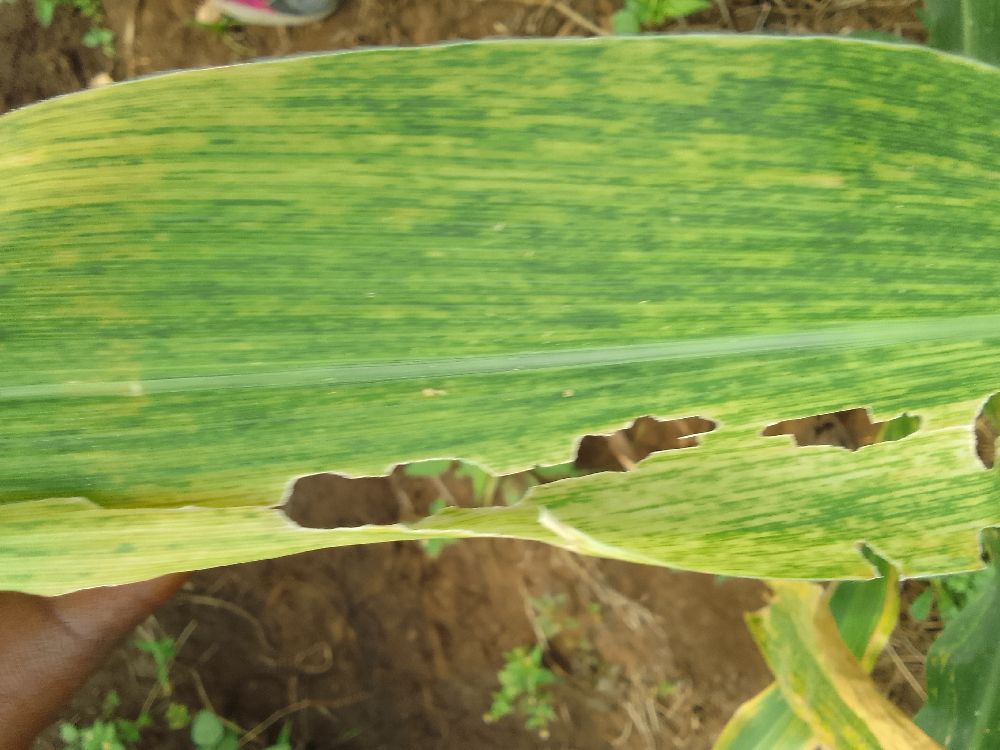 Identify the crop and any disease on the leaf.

maize, maize lethal necrosis
